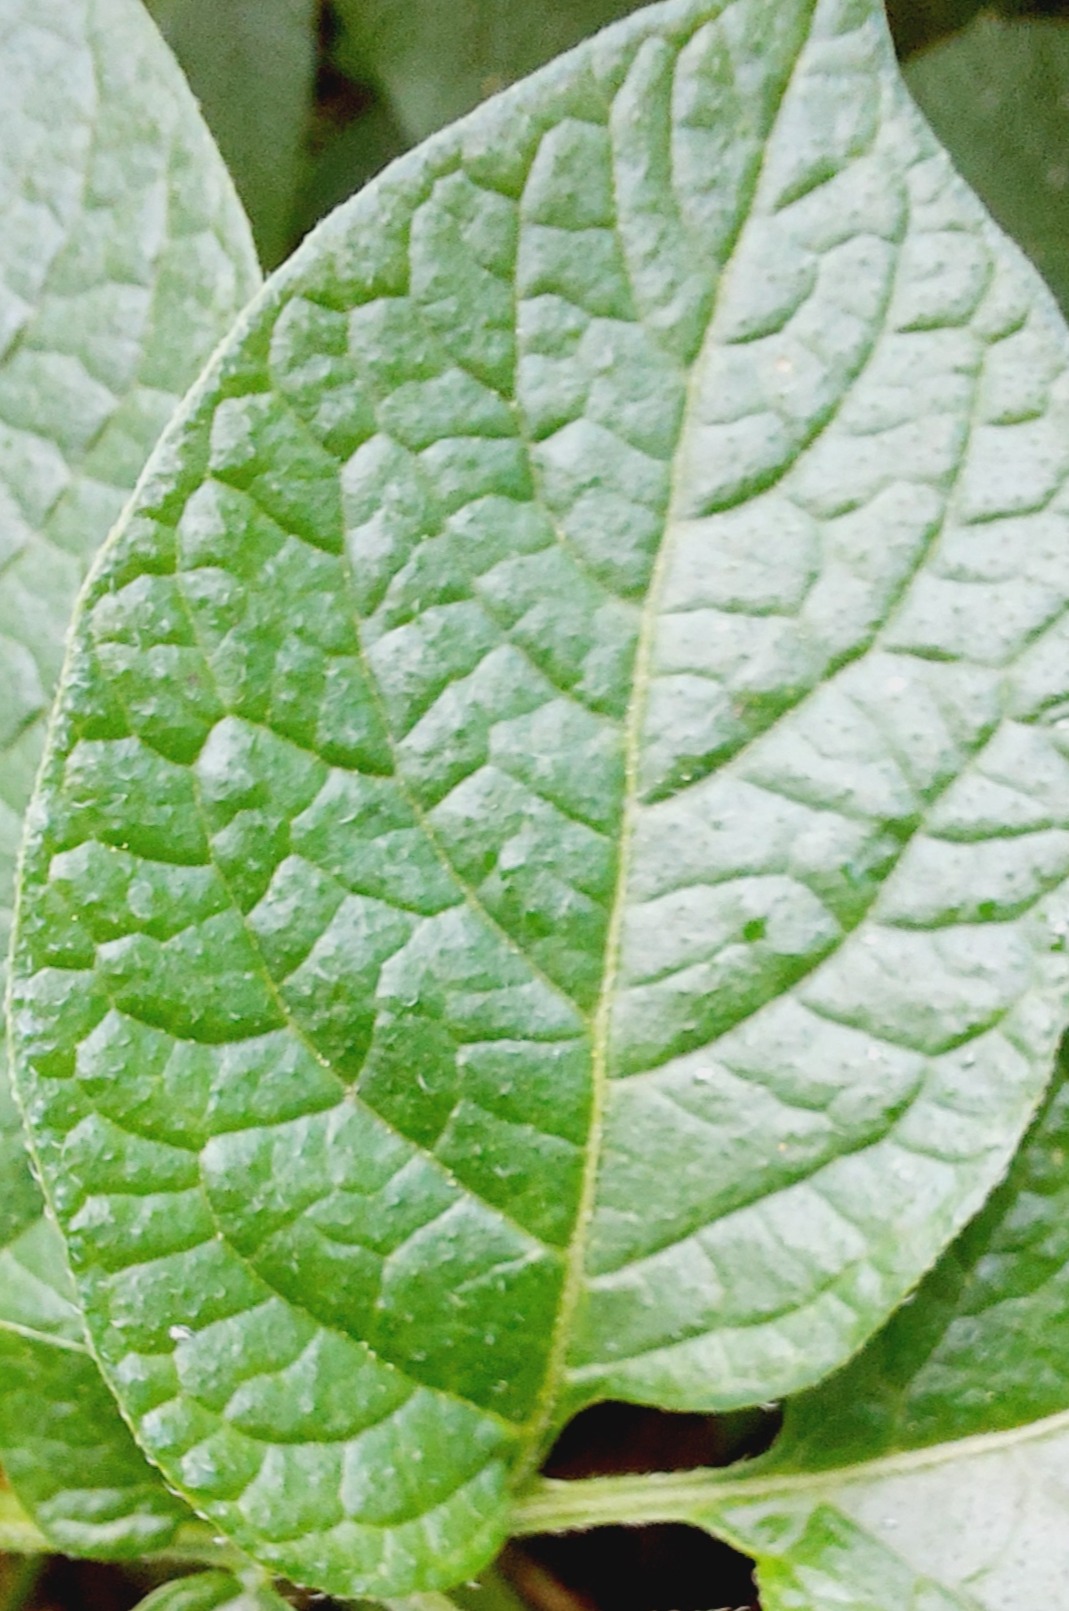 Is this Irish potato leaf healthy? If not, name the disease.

healthy
